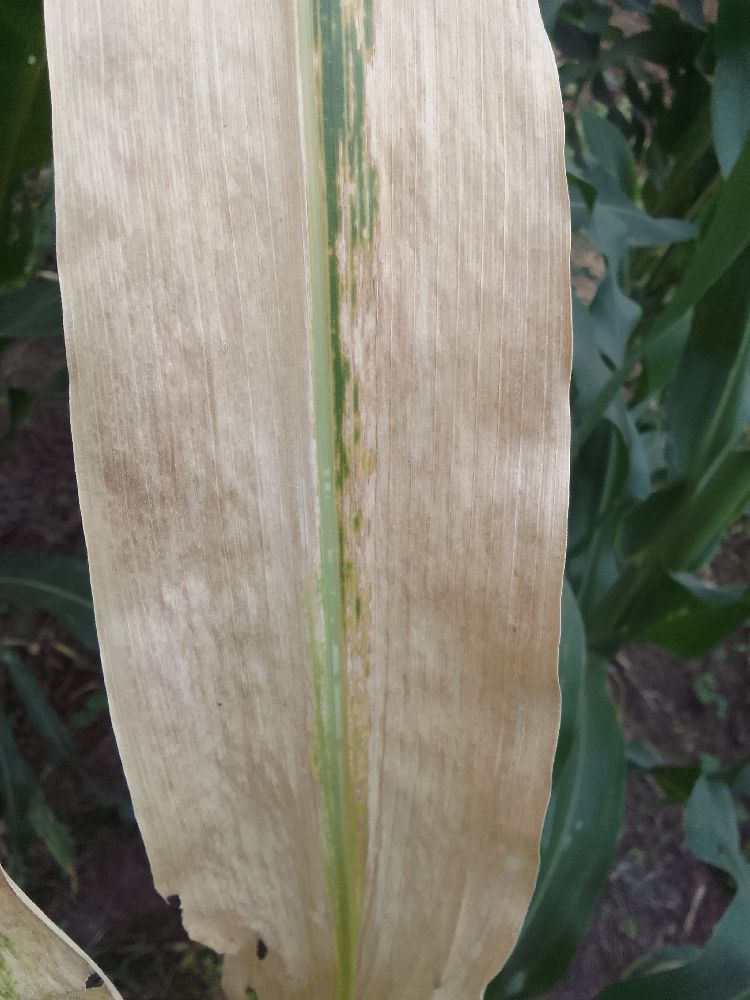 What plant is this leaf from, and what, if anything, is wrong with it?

maize, maize lethal necrosis
